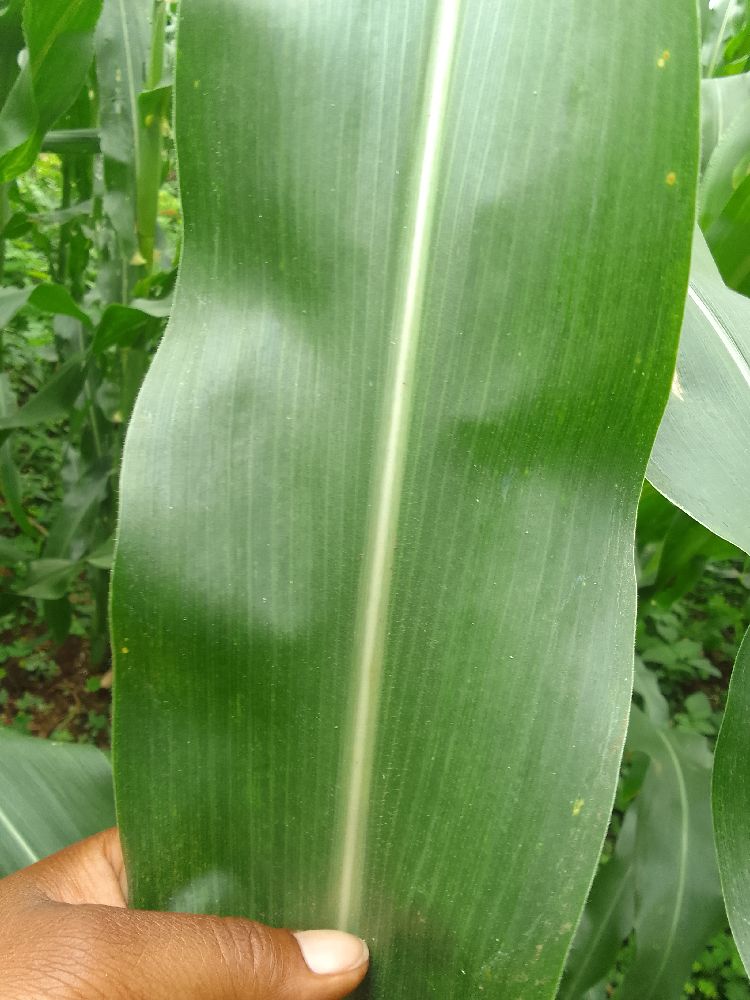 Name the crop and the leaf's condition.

maize, healthy
